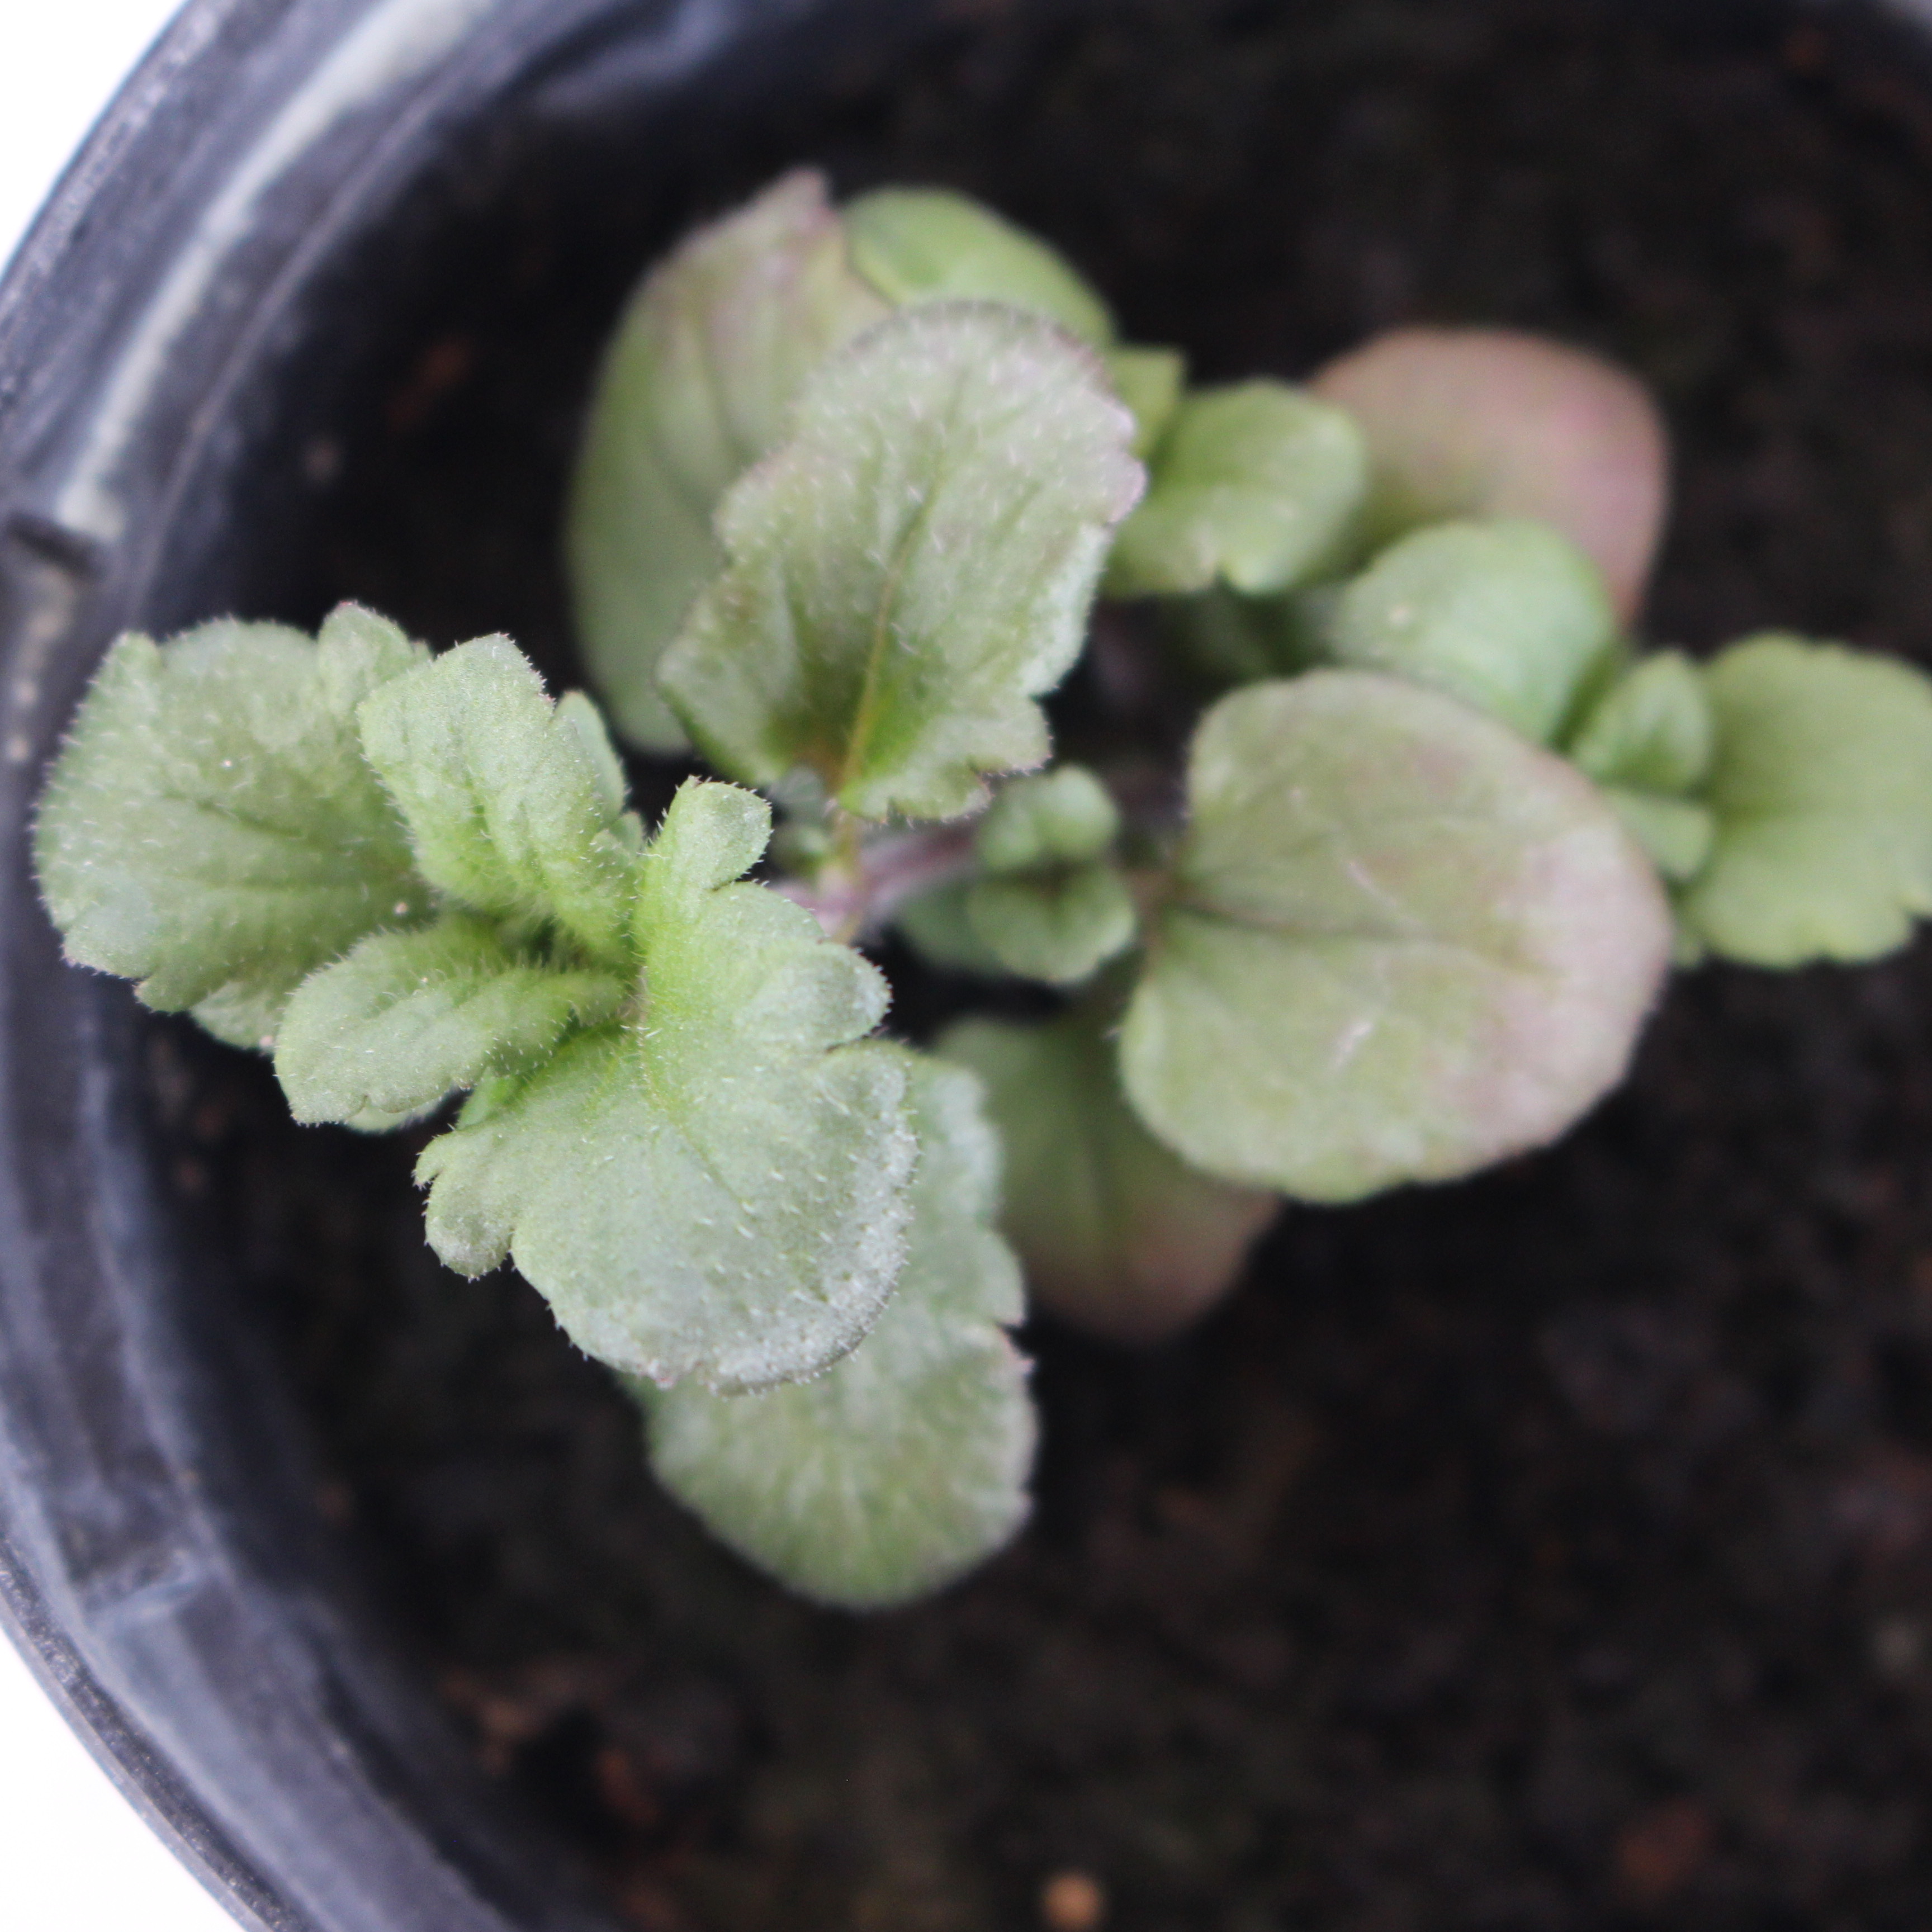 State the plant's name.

Veronica persica
